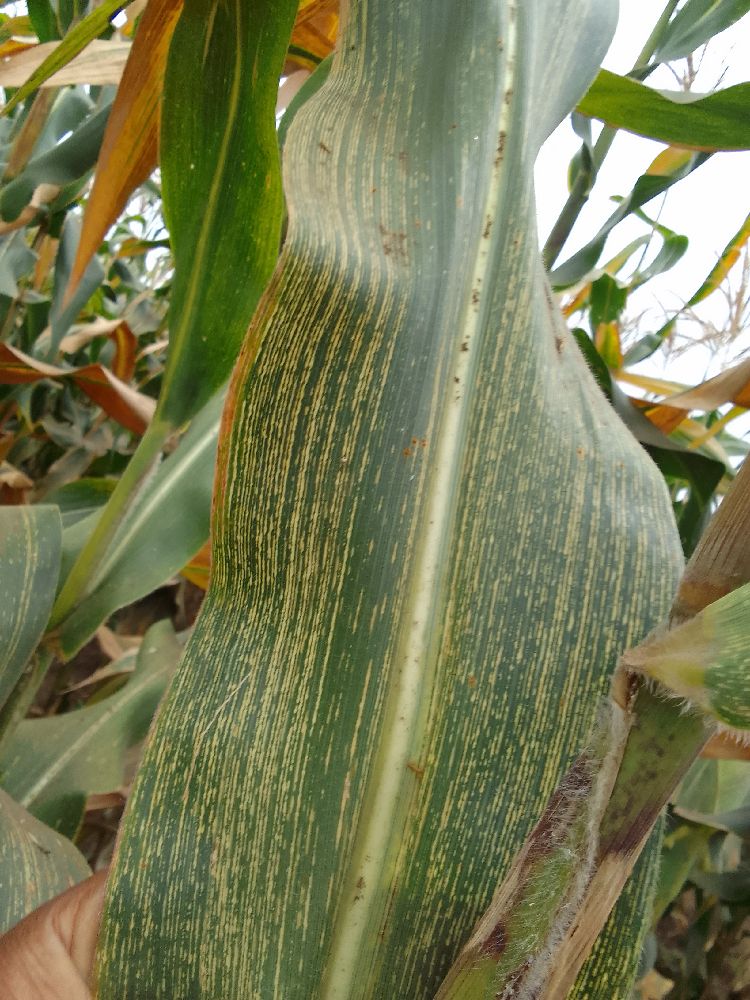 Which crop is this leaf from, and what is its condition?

maize, maize streak virus
